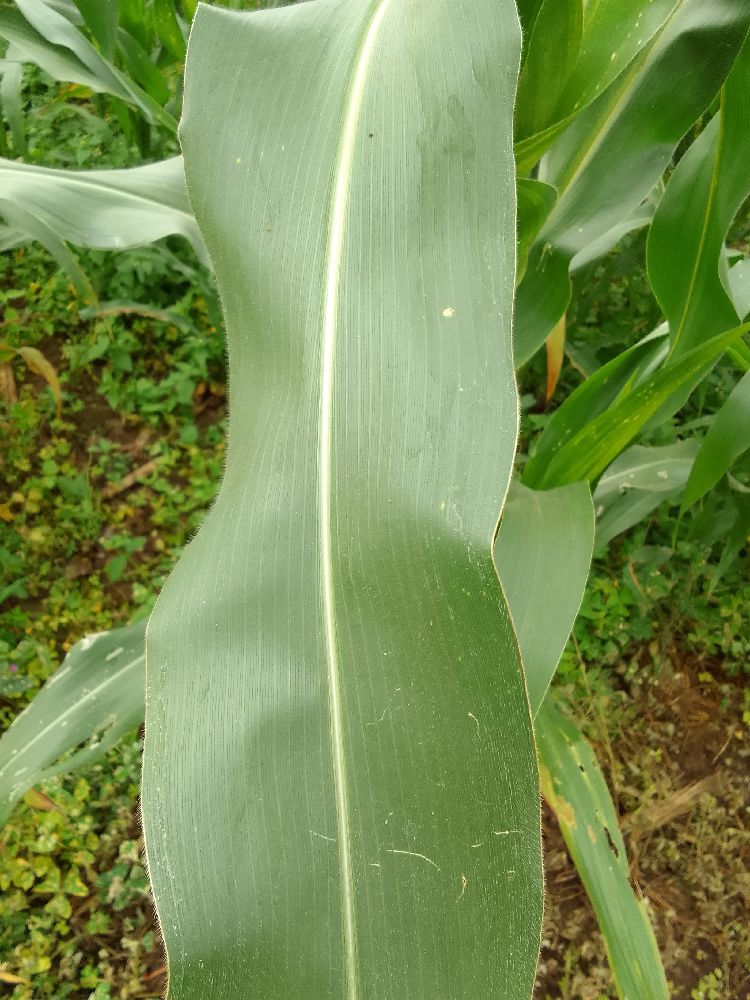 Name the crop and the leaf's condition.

maize, healthy
